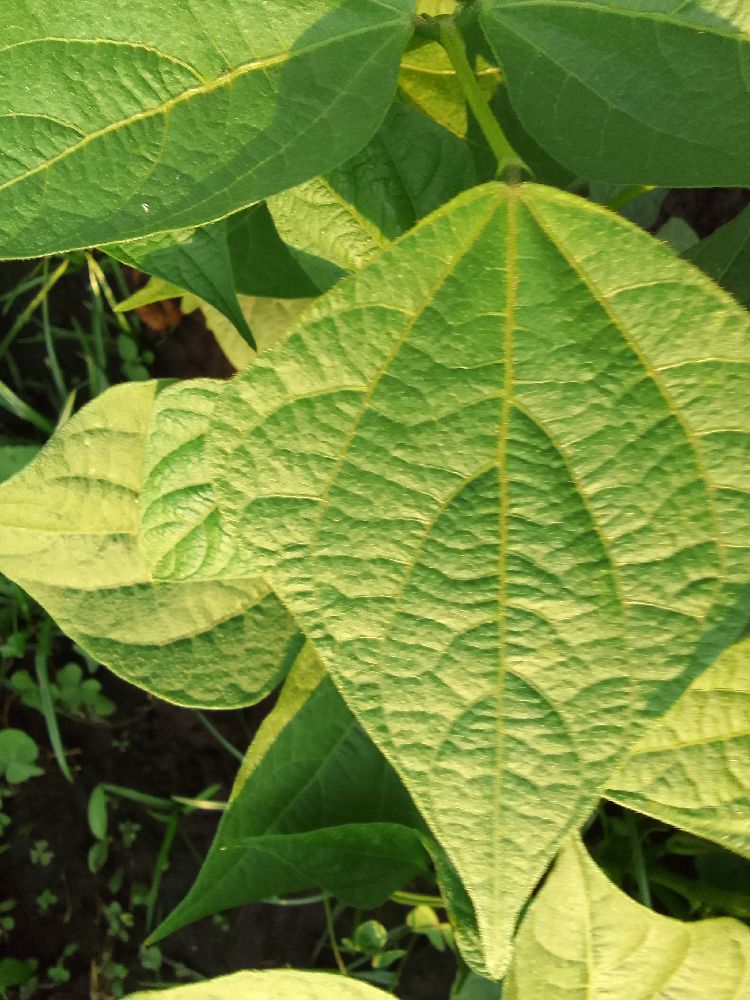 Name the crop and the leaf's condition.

common bean, healthy
